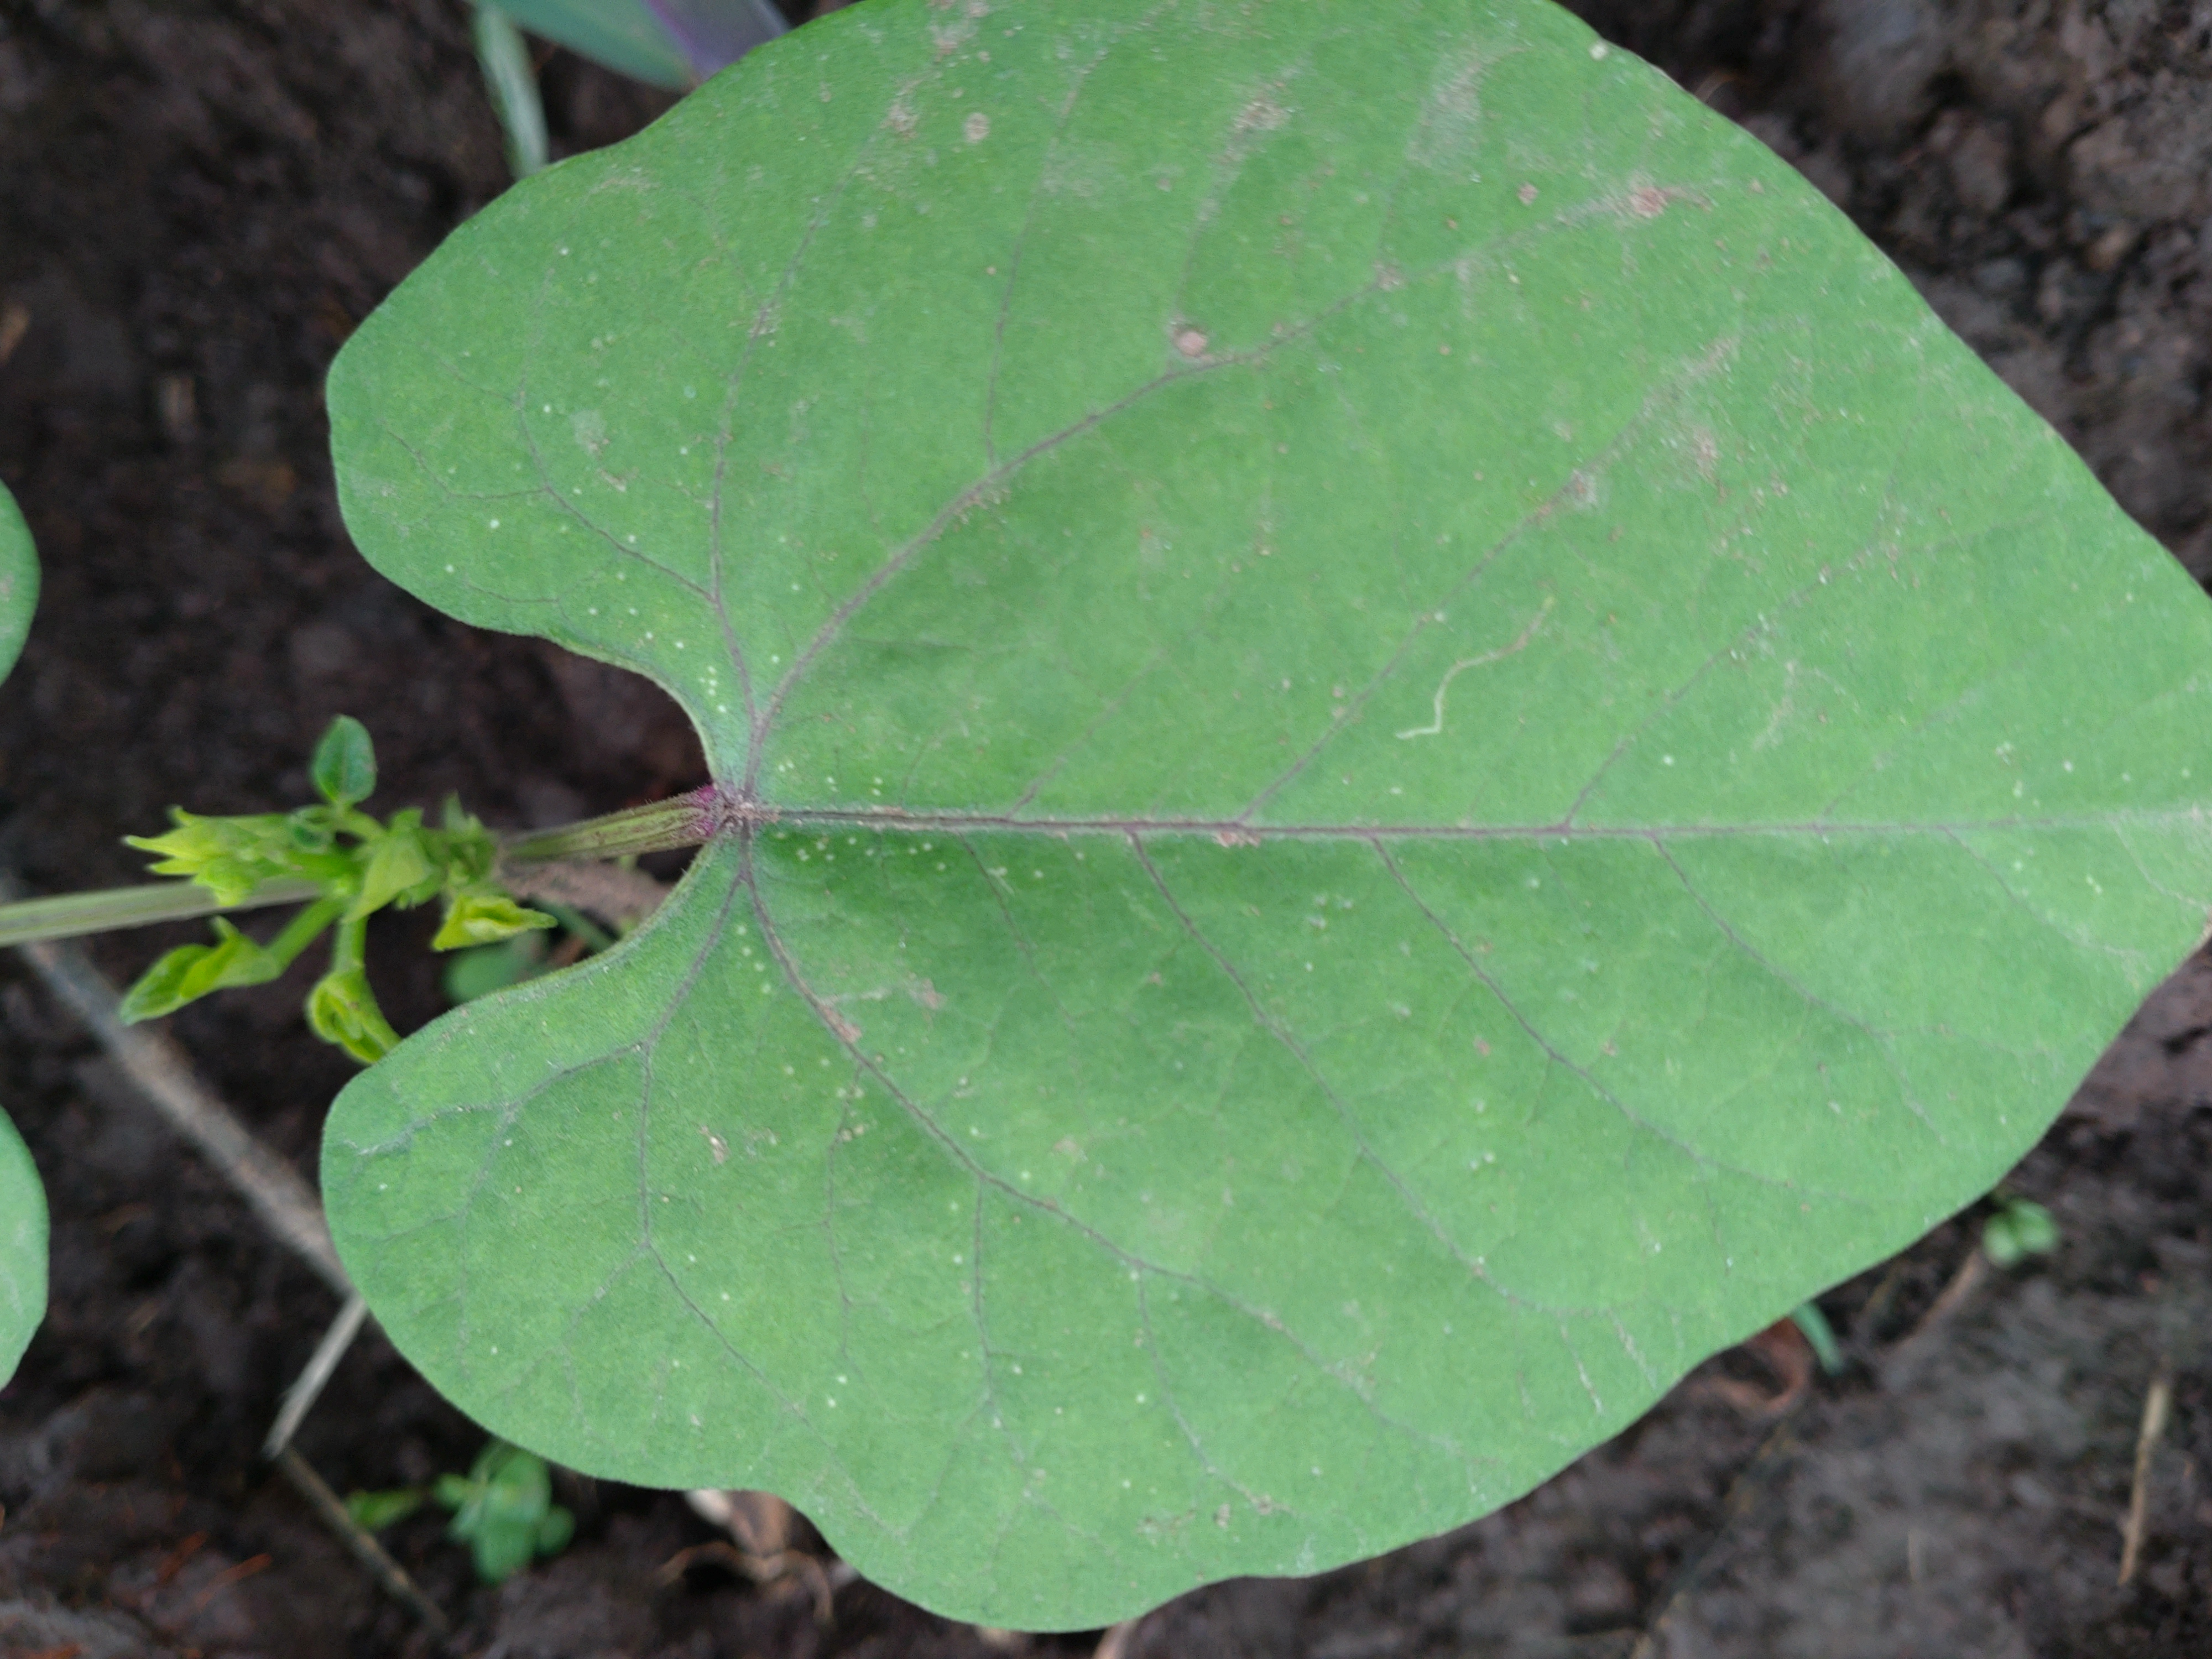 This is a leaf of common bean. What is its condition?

healthy
